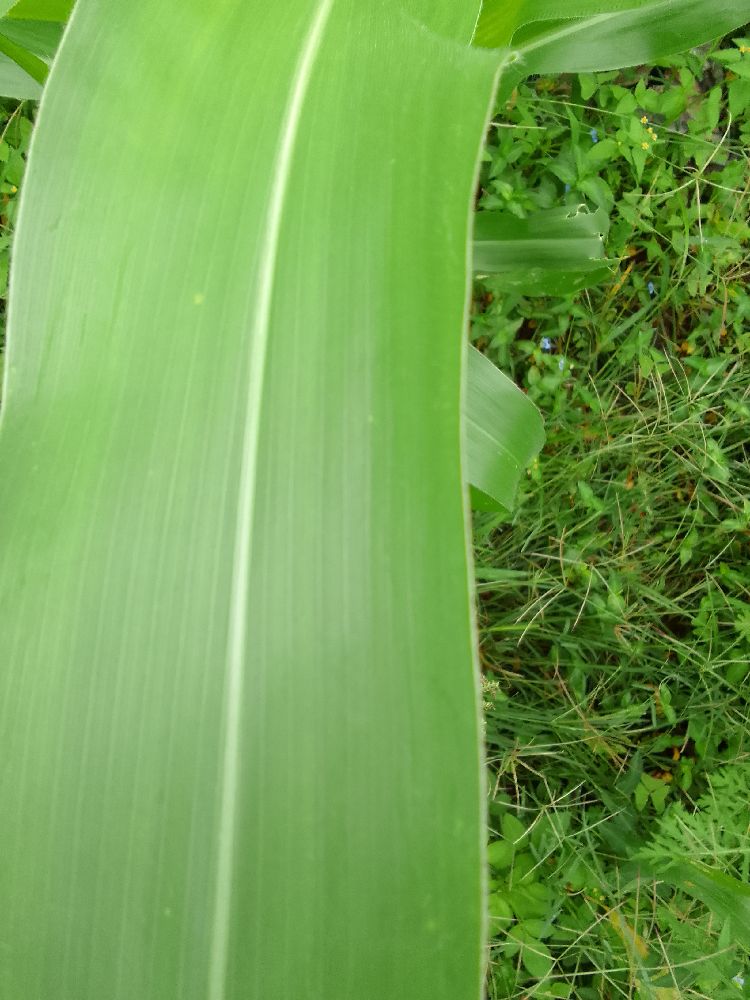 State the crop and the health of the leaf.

maize, healthy
